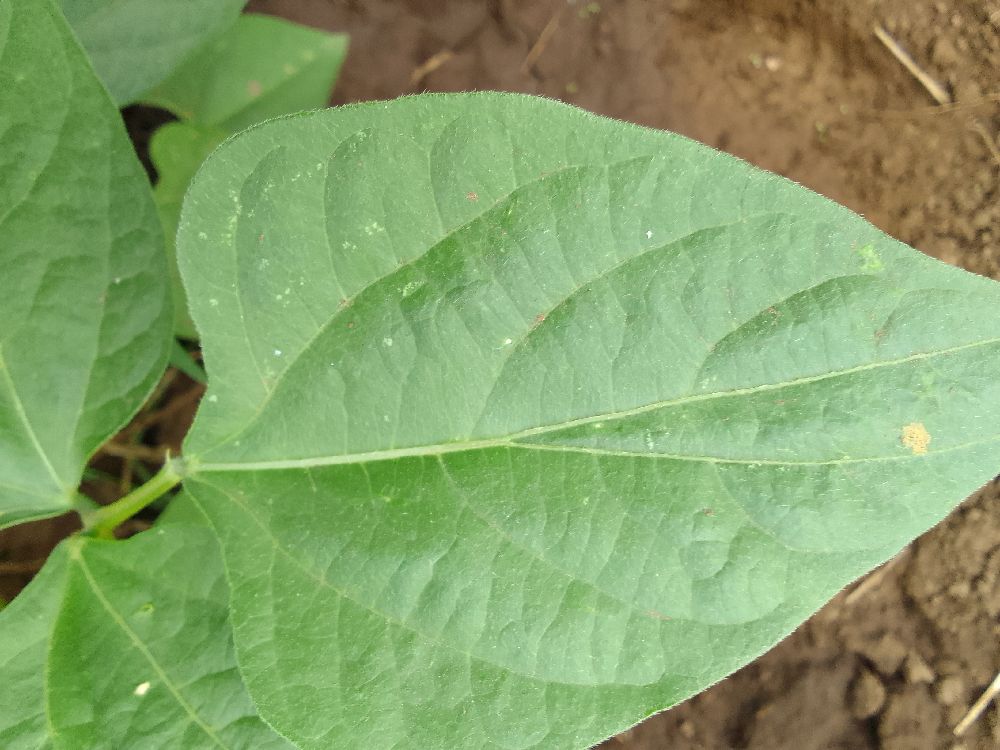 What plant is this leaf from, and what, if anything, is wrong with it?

common bean, healthy
